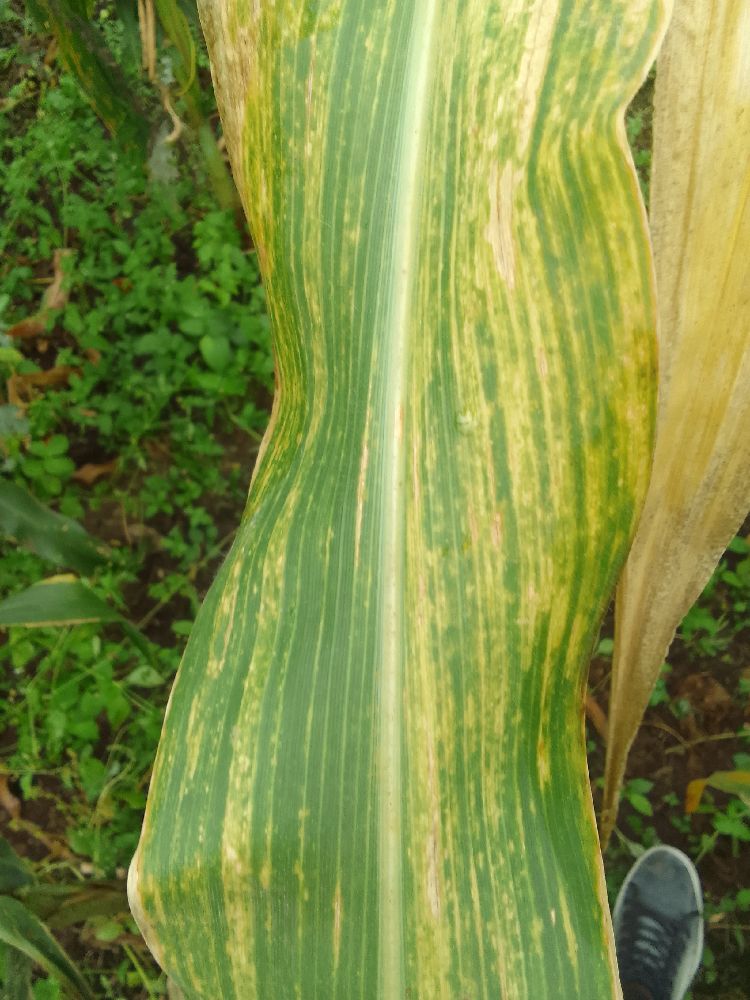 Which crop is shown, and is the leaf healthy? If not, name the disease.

maize, maize lethal necrosis
